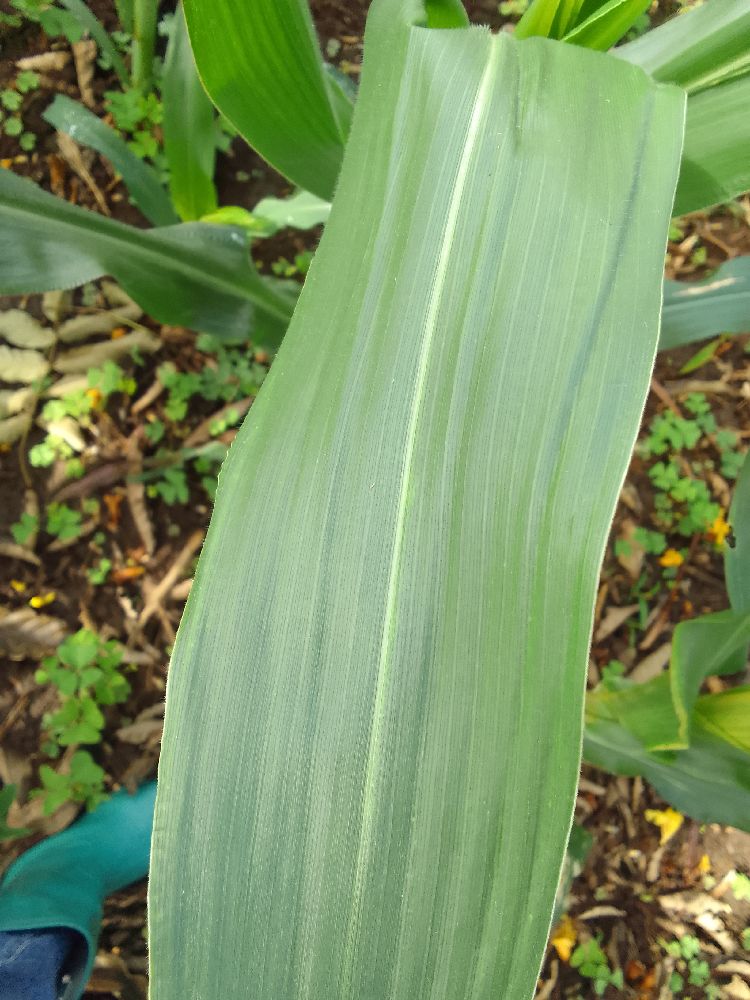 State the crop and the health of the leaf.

maize, healthy
